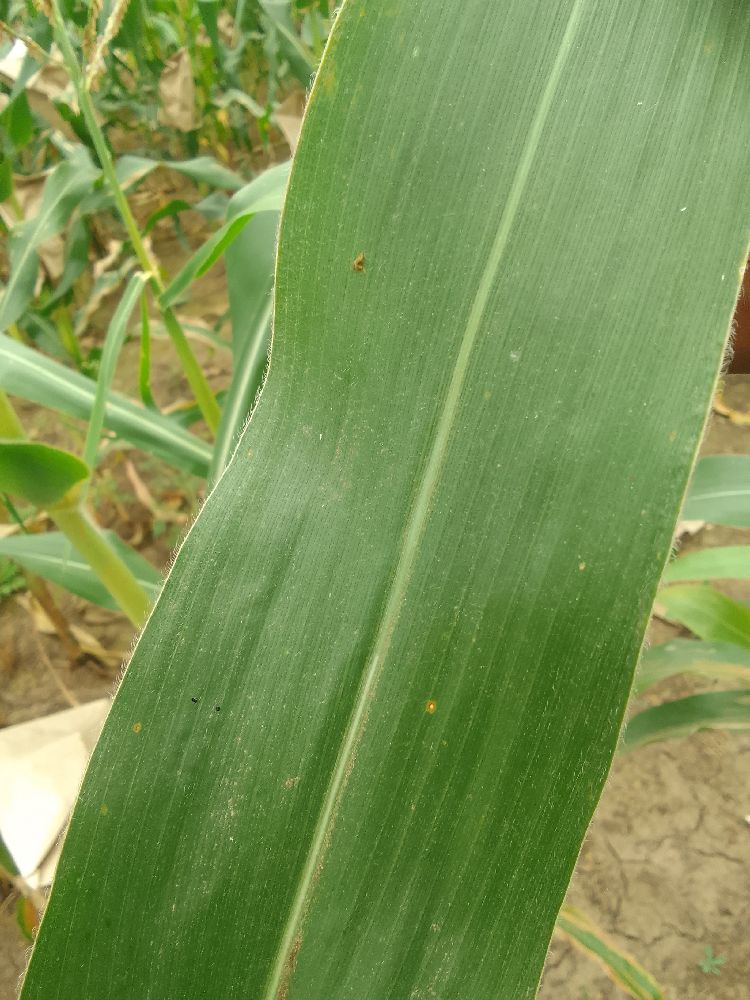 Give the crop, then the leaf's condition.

maize, healthy
